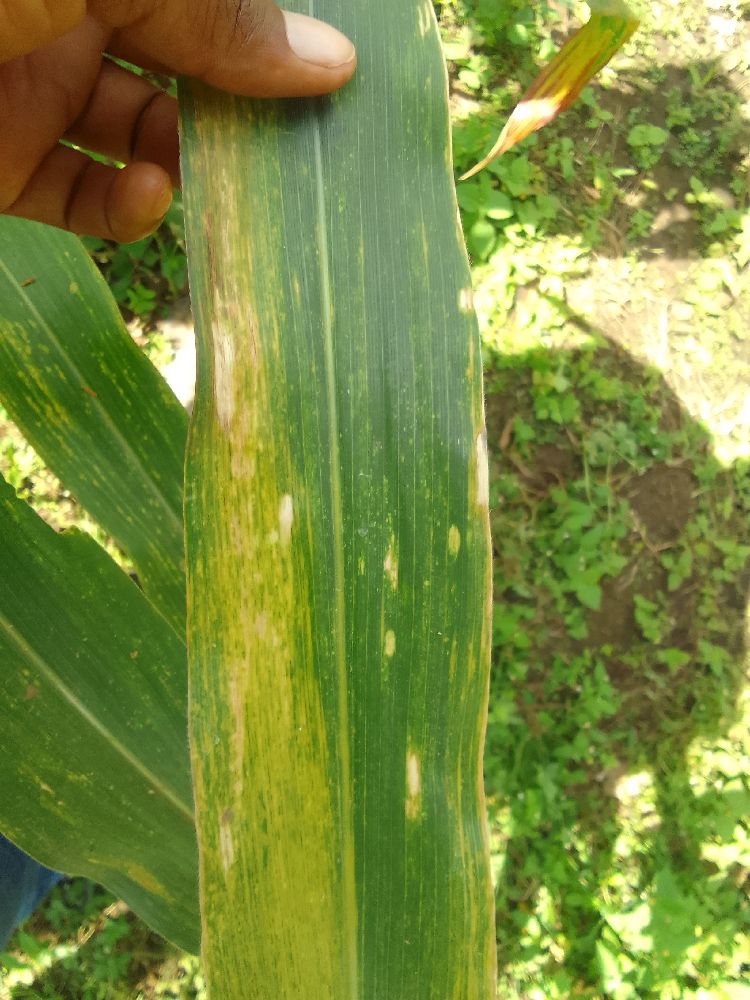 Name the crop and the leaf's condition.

maize, maize lethal necrosis
